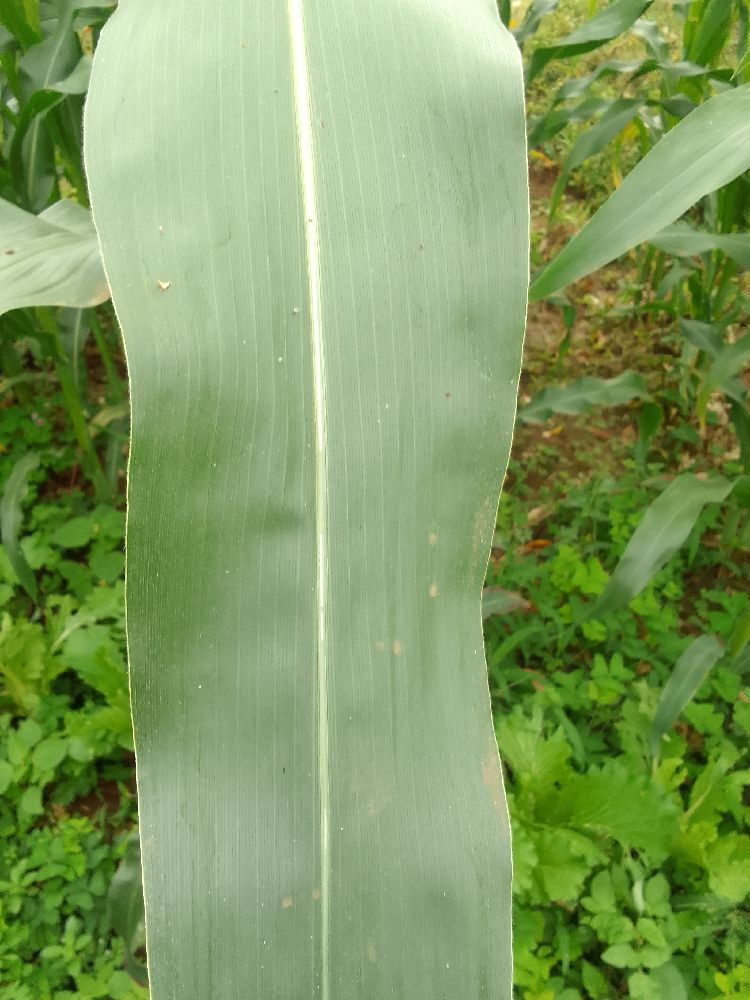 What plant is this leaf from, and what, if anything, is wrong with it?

maize, healthy
